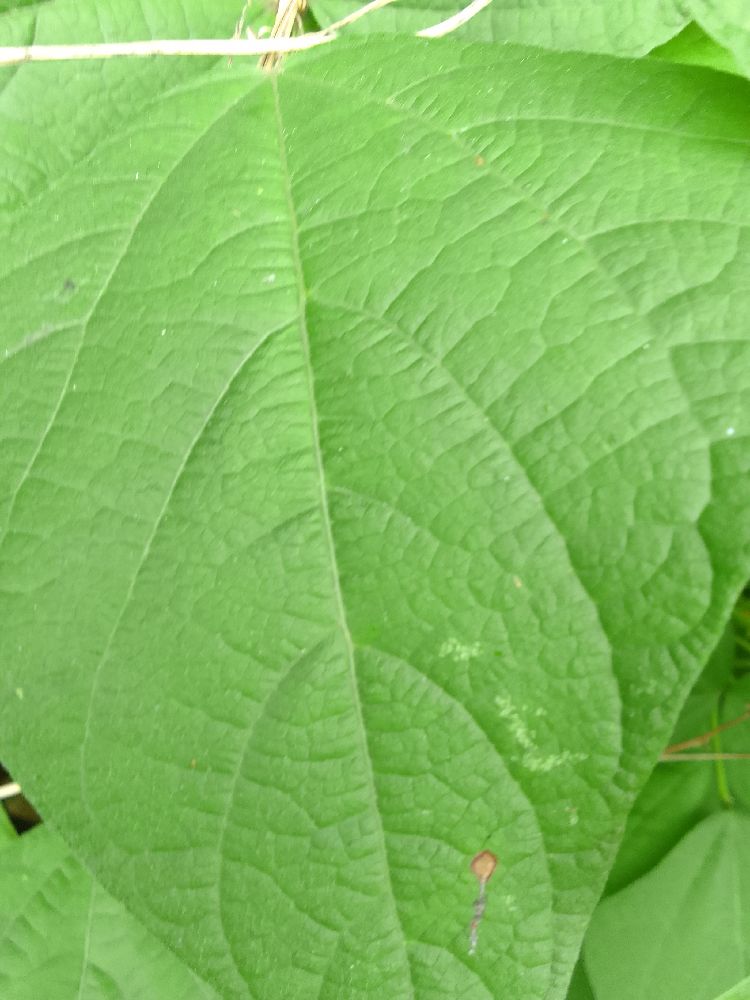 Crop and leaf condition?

common bean, bean rust
